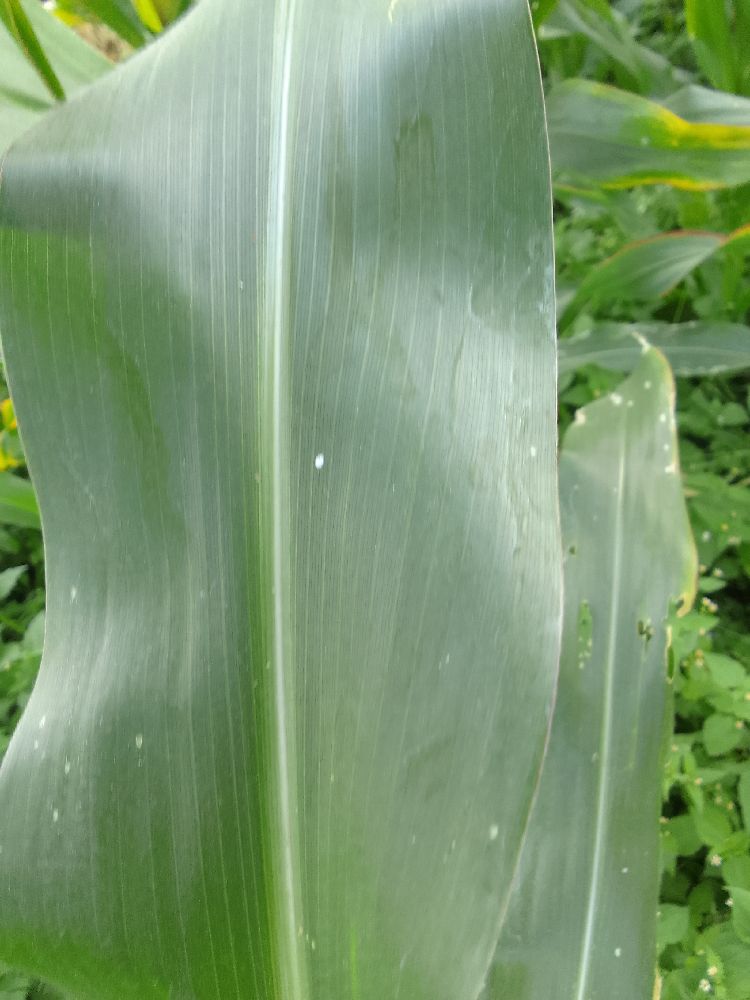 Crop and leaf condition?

maize, healthy
